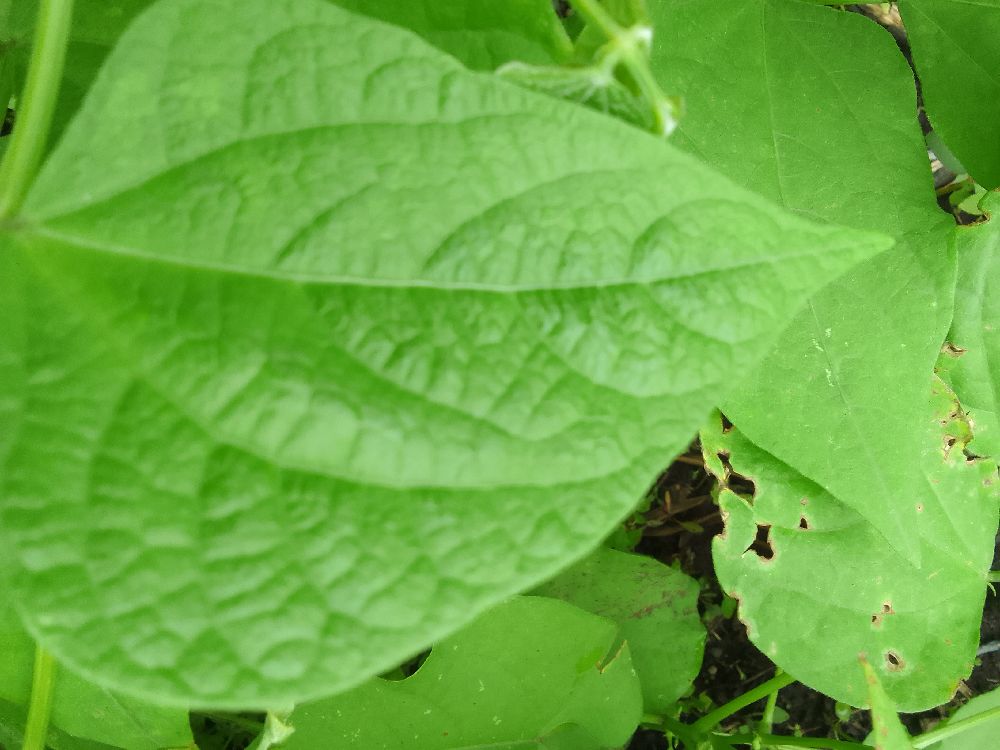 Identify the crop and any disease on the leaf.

common bean, healthy
